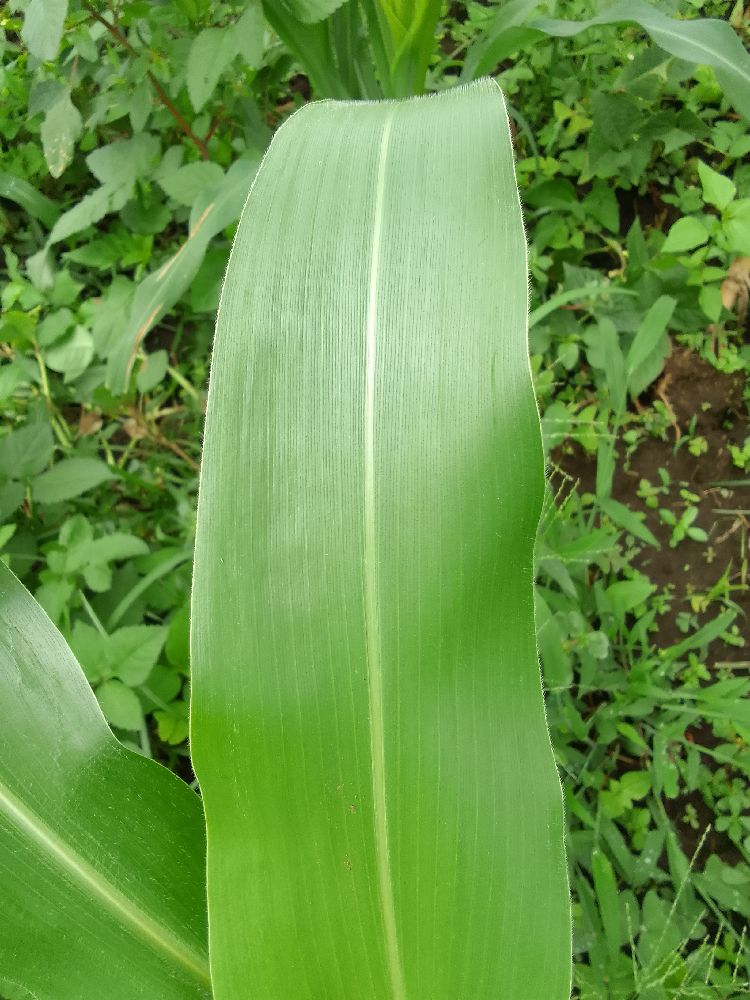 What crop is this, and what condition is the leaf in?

maize, healthy
